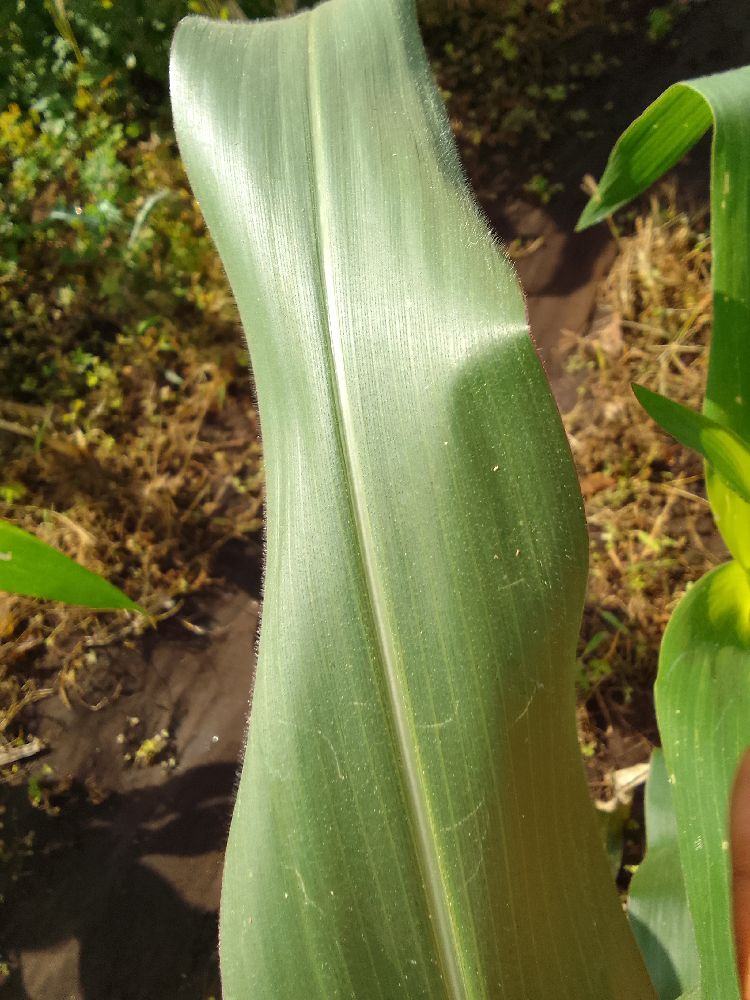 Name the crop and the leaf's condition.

maize, healthy
